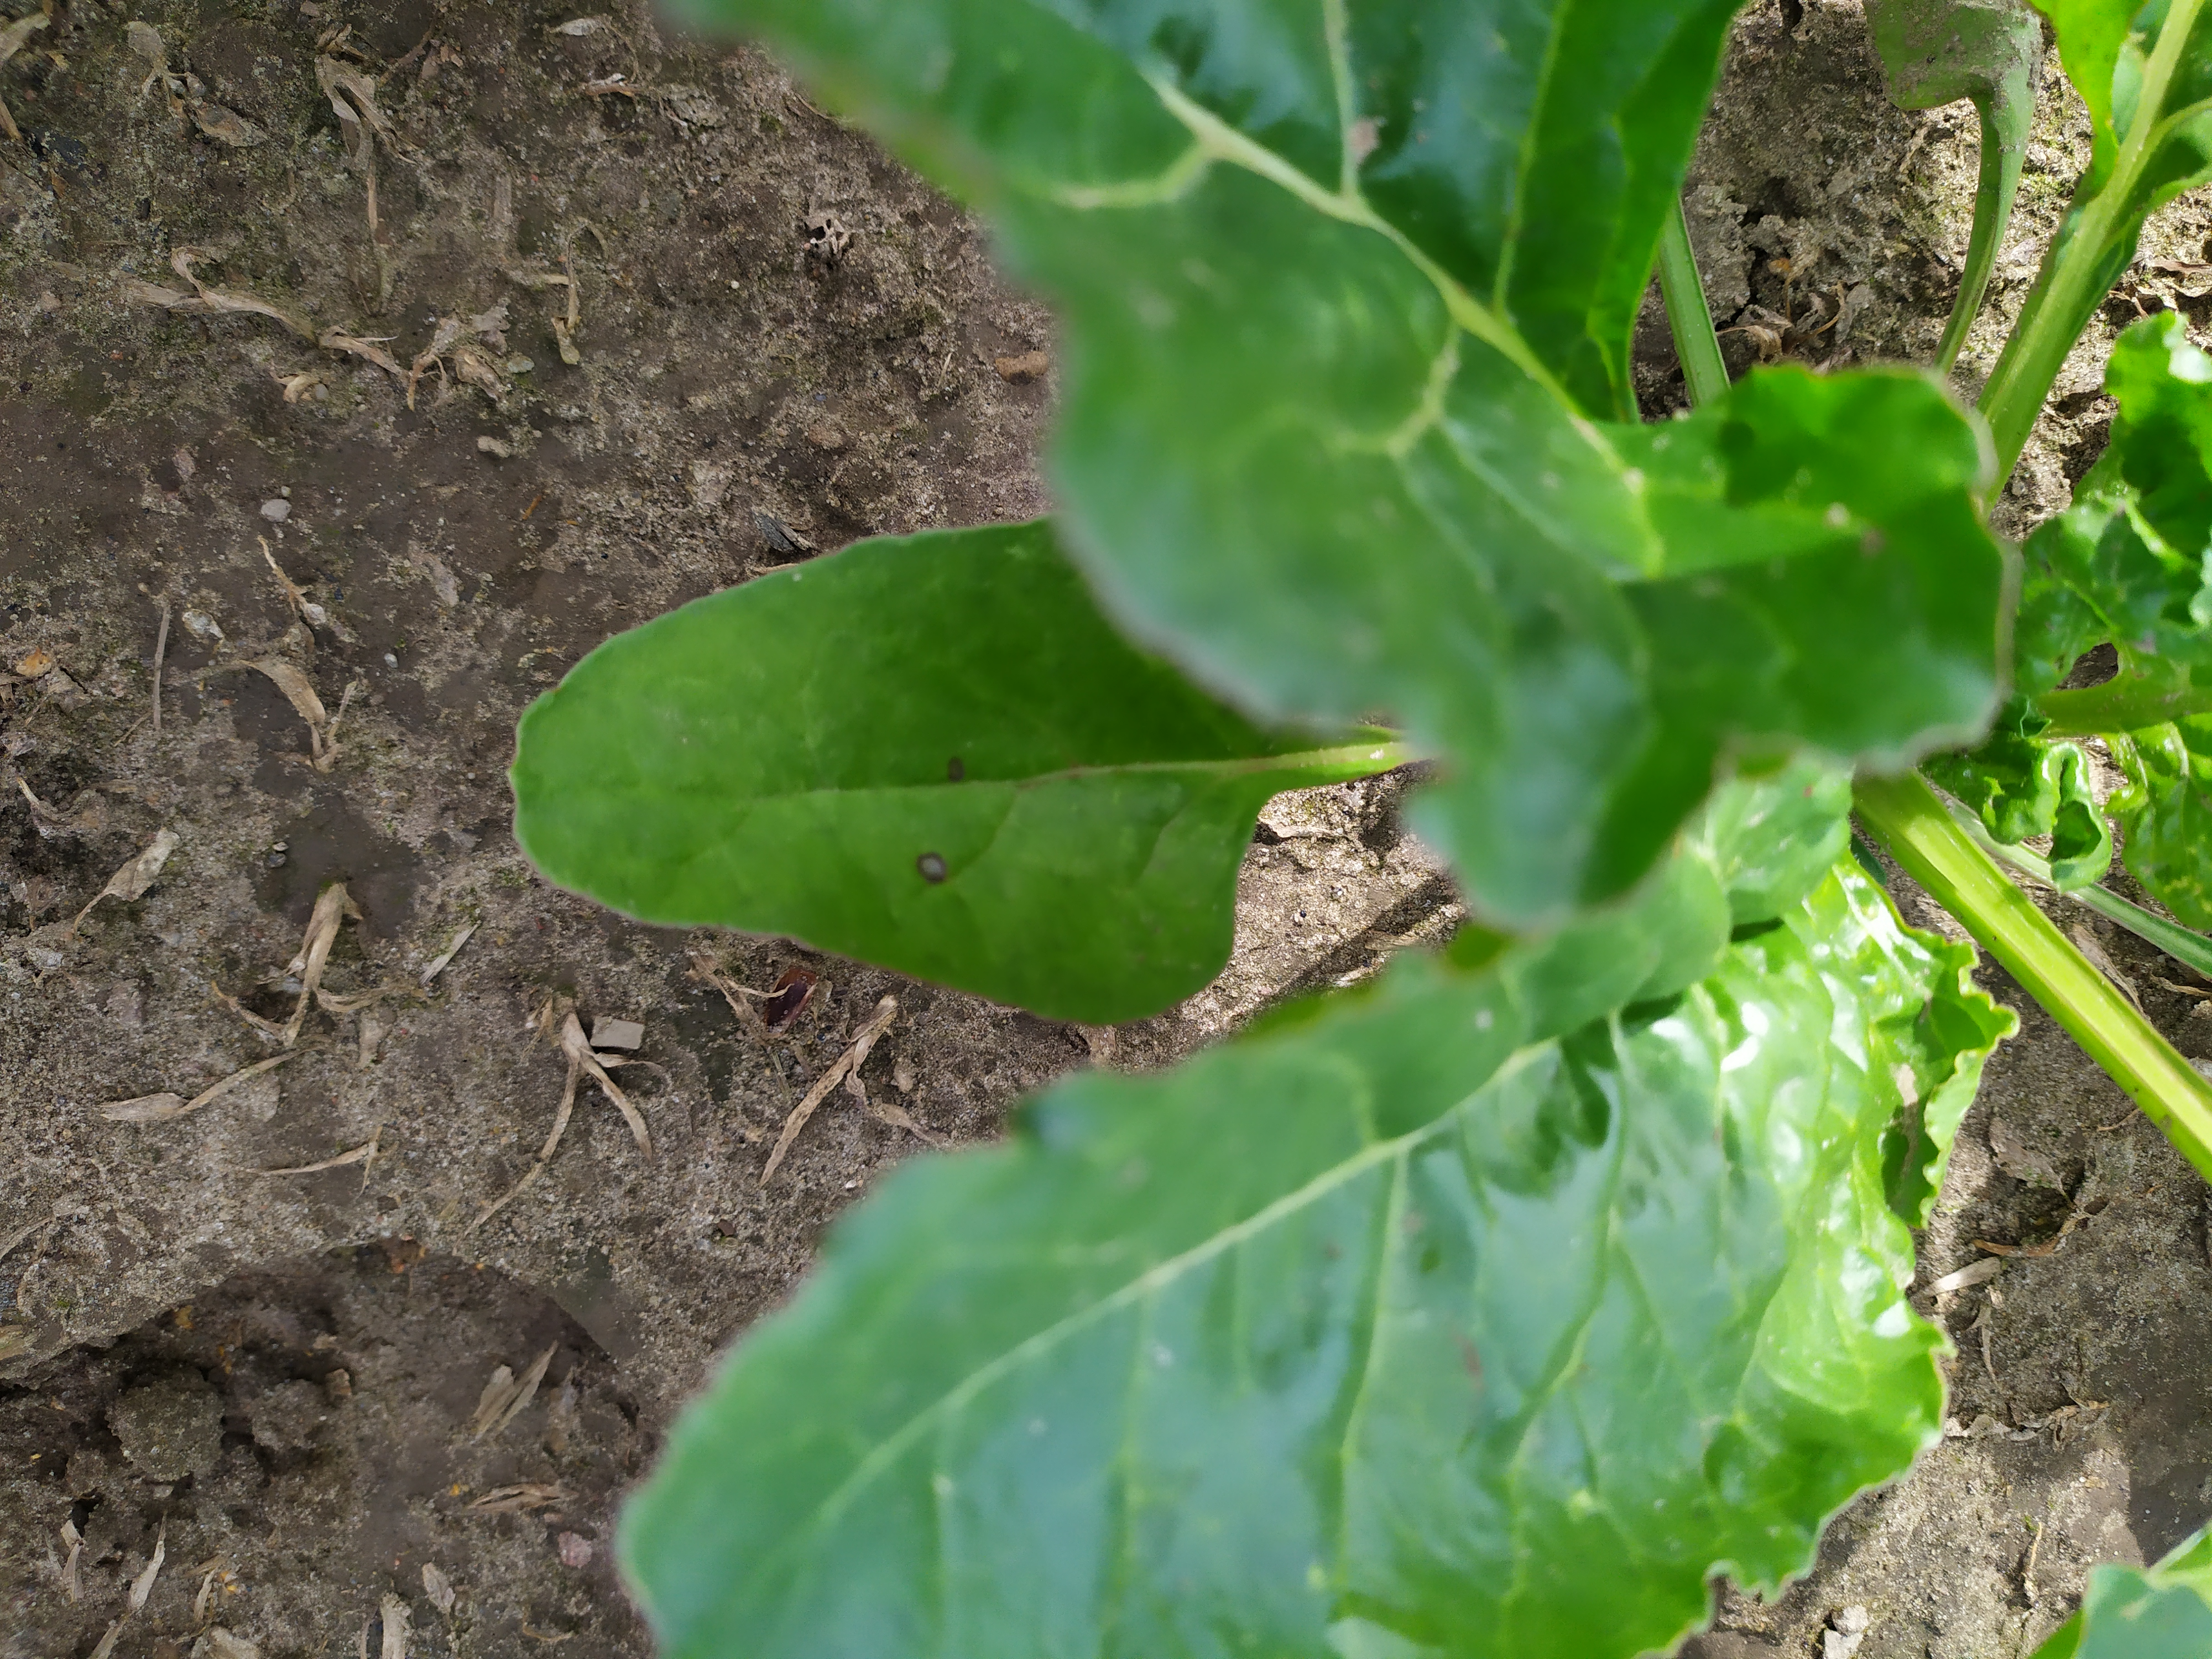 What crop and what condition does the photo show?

beet, cercospora
